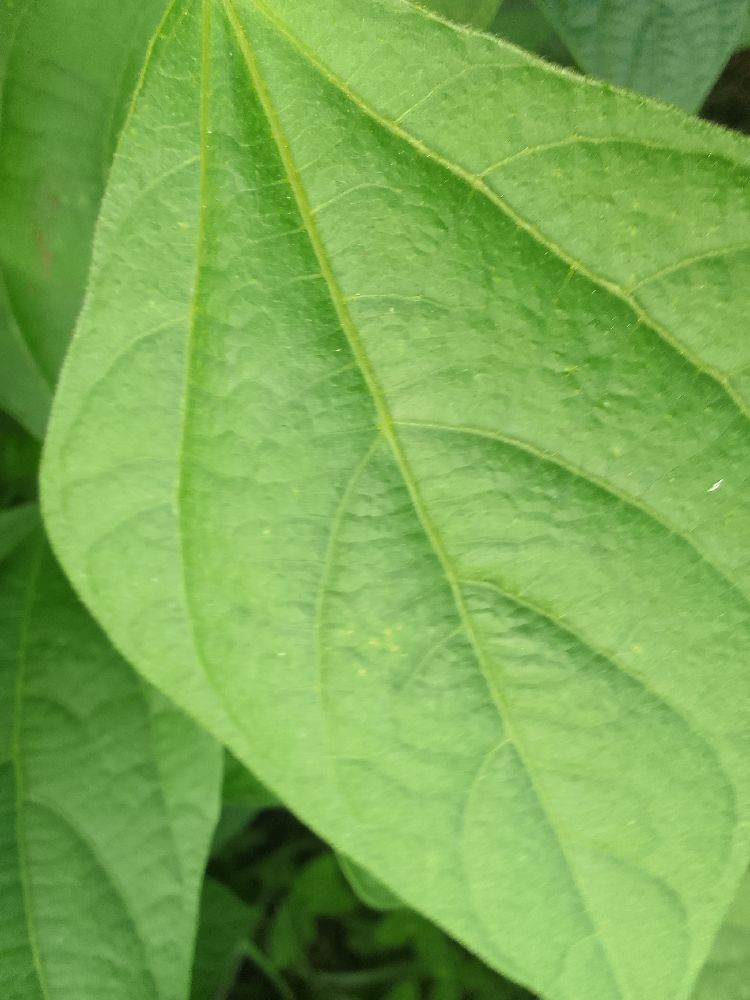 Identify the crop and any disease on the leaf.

common bean, healthy
